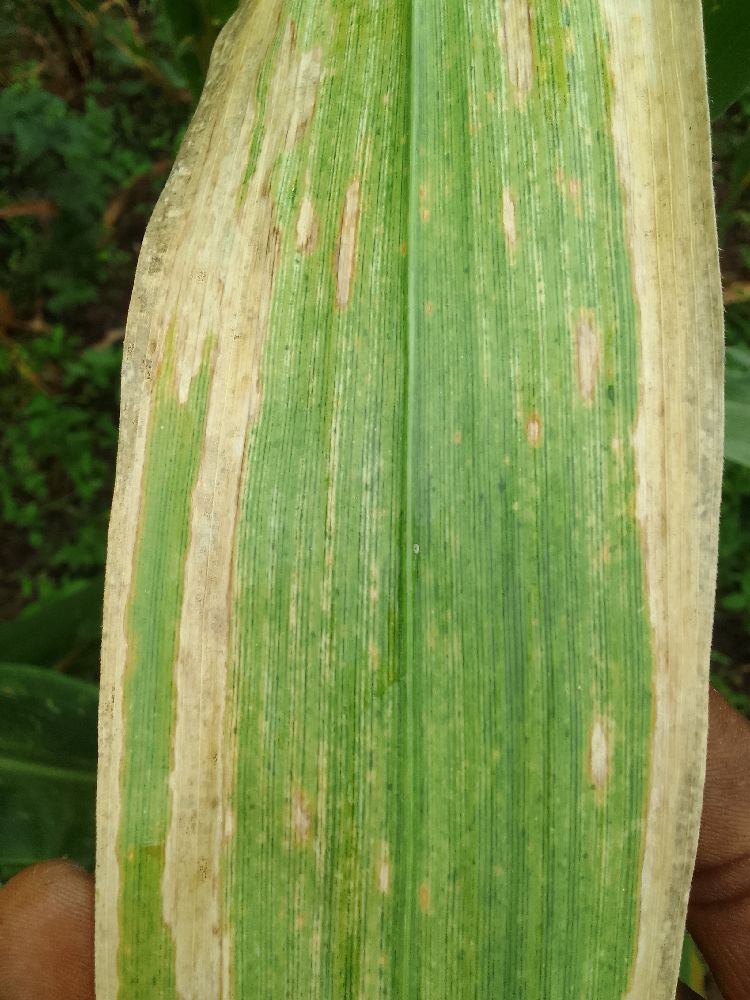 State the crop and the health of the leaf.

maize, maize lethal necrosis
